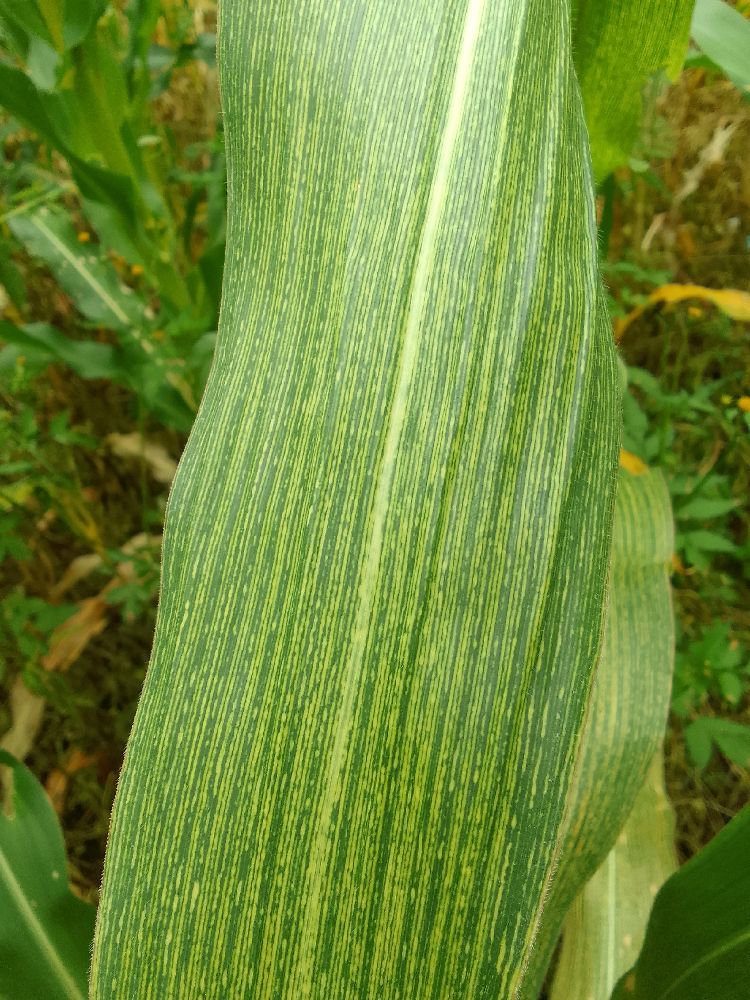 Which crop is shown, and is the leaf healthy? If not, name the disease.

maize, maize streak virus
